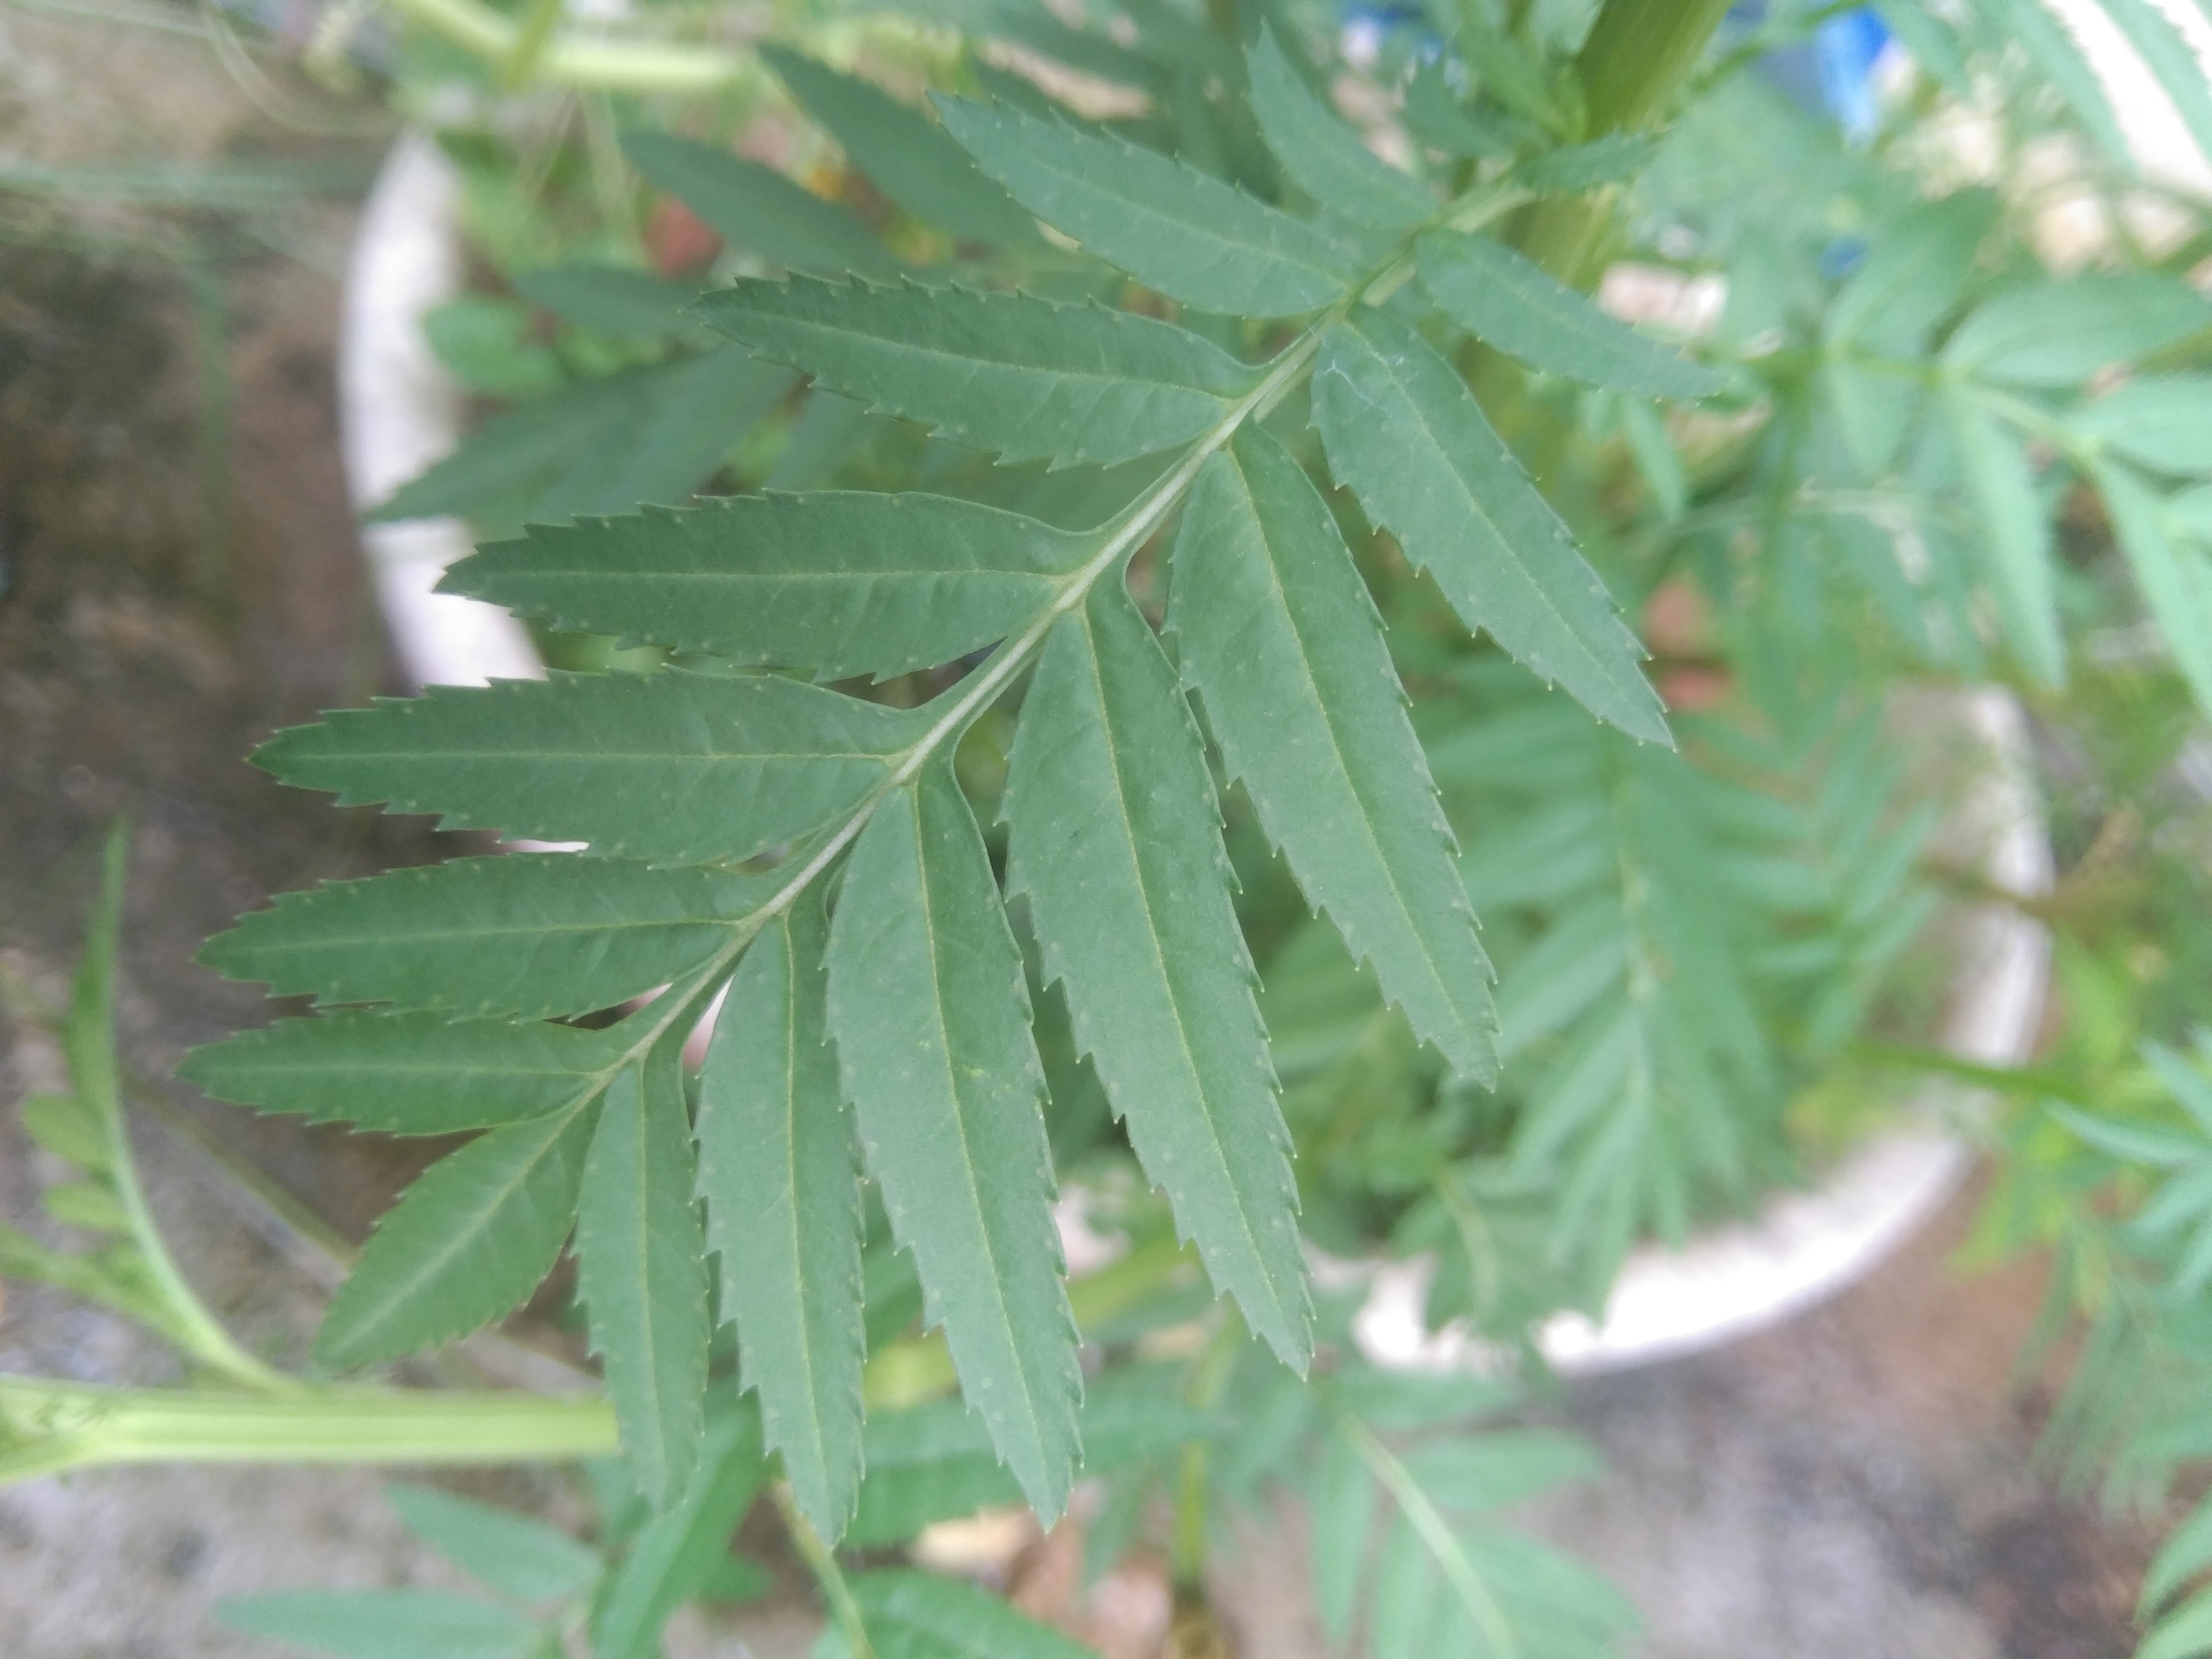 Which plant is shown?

marigold
